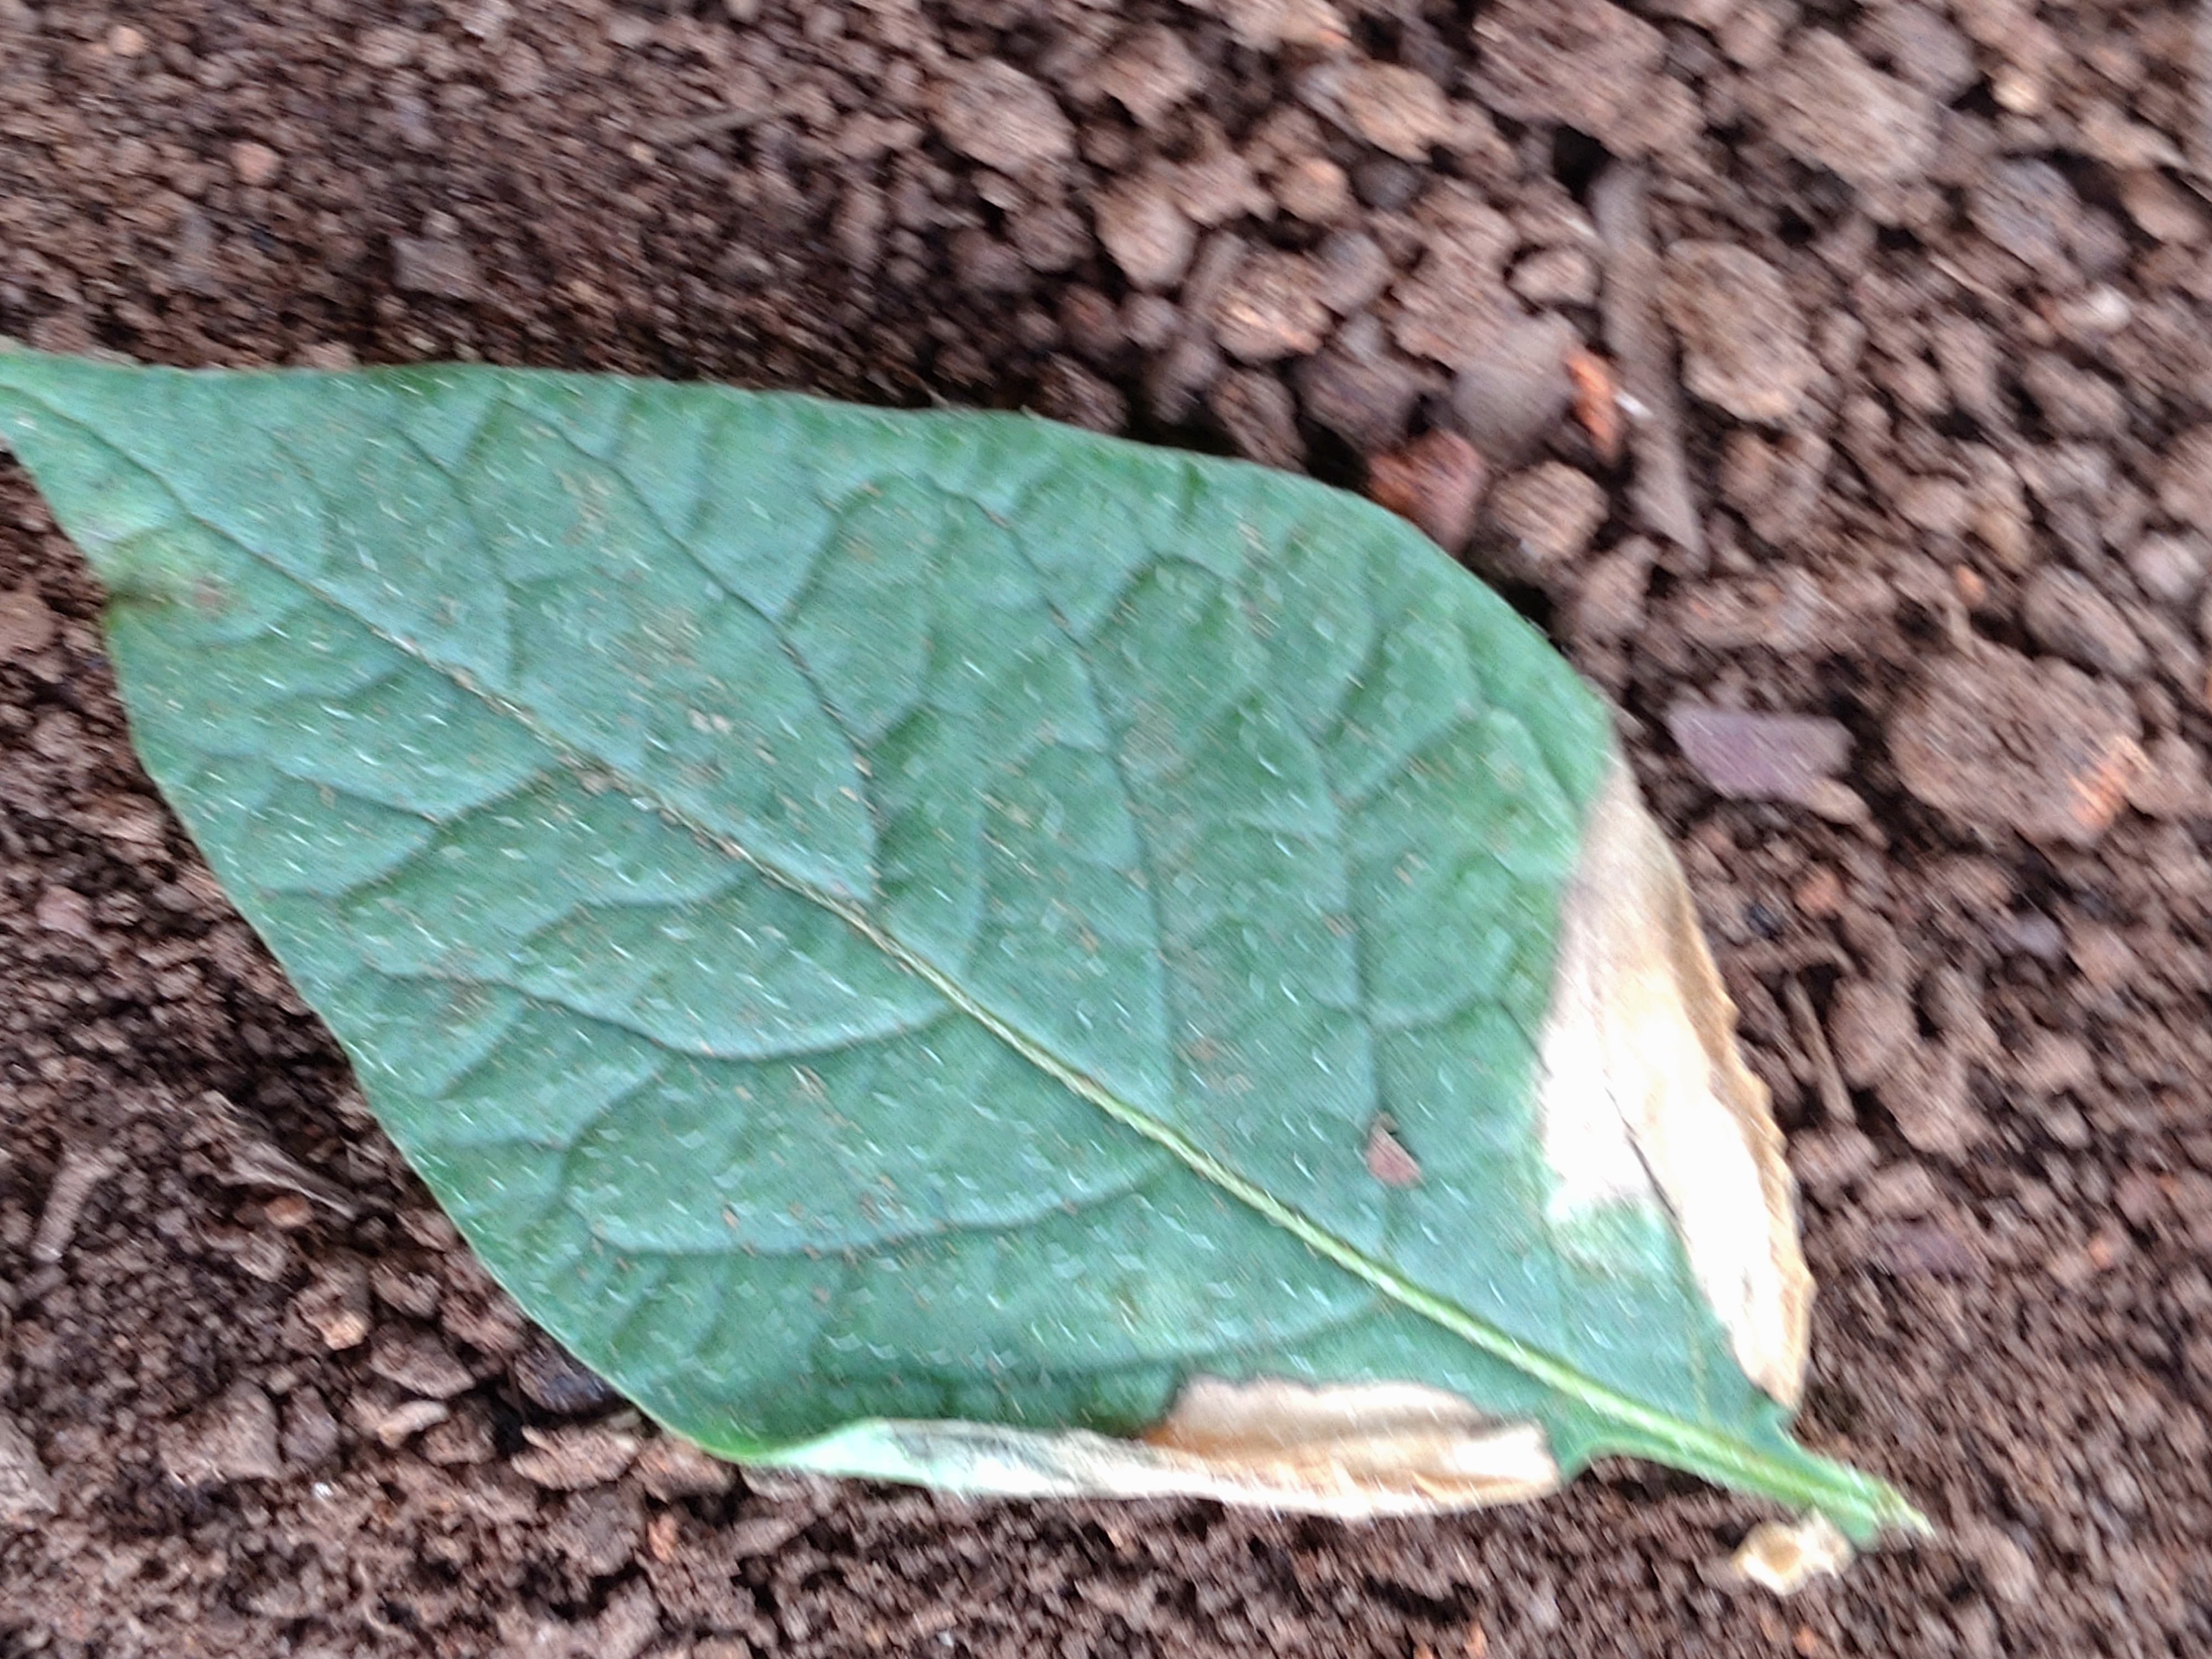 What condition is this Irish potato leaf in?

early blight
